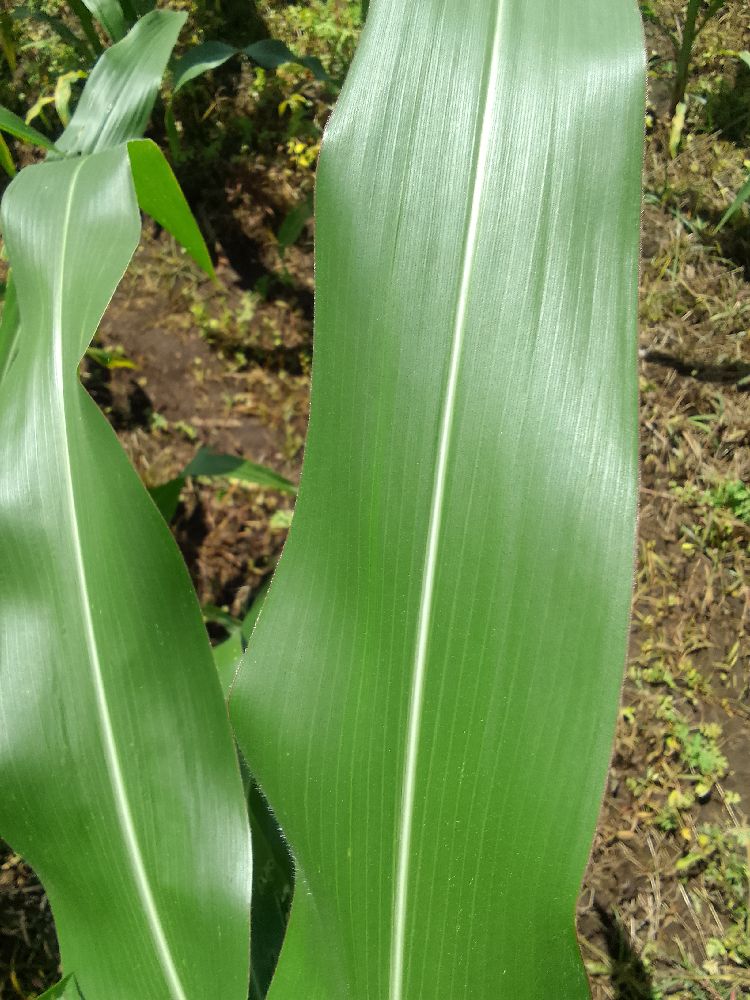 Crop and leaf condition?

maize, healthy
